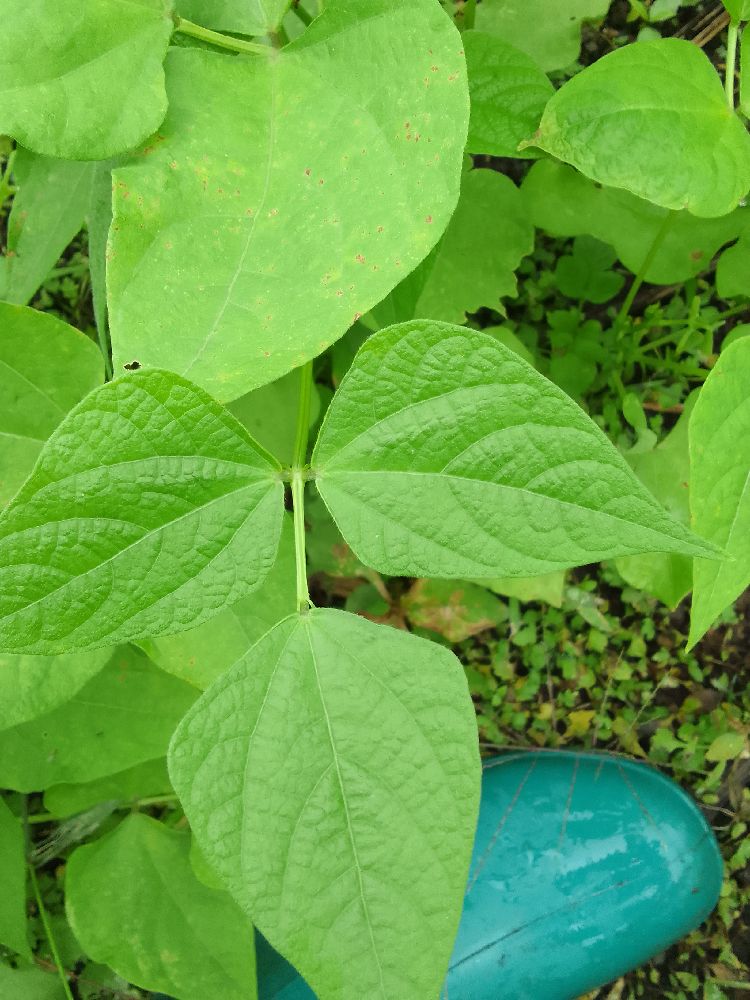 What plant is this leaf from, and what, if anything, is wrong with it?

common bean, healthy
